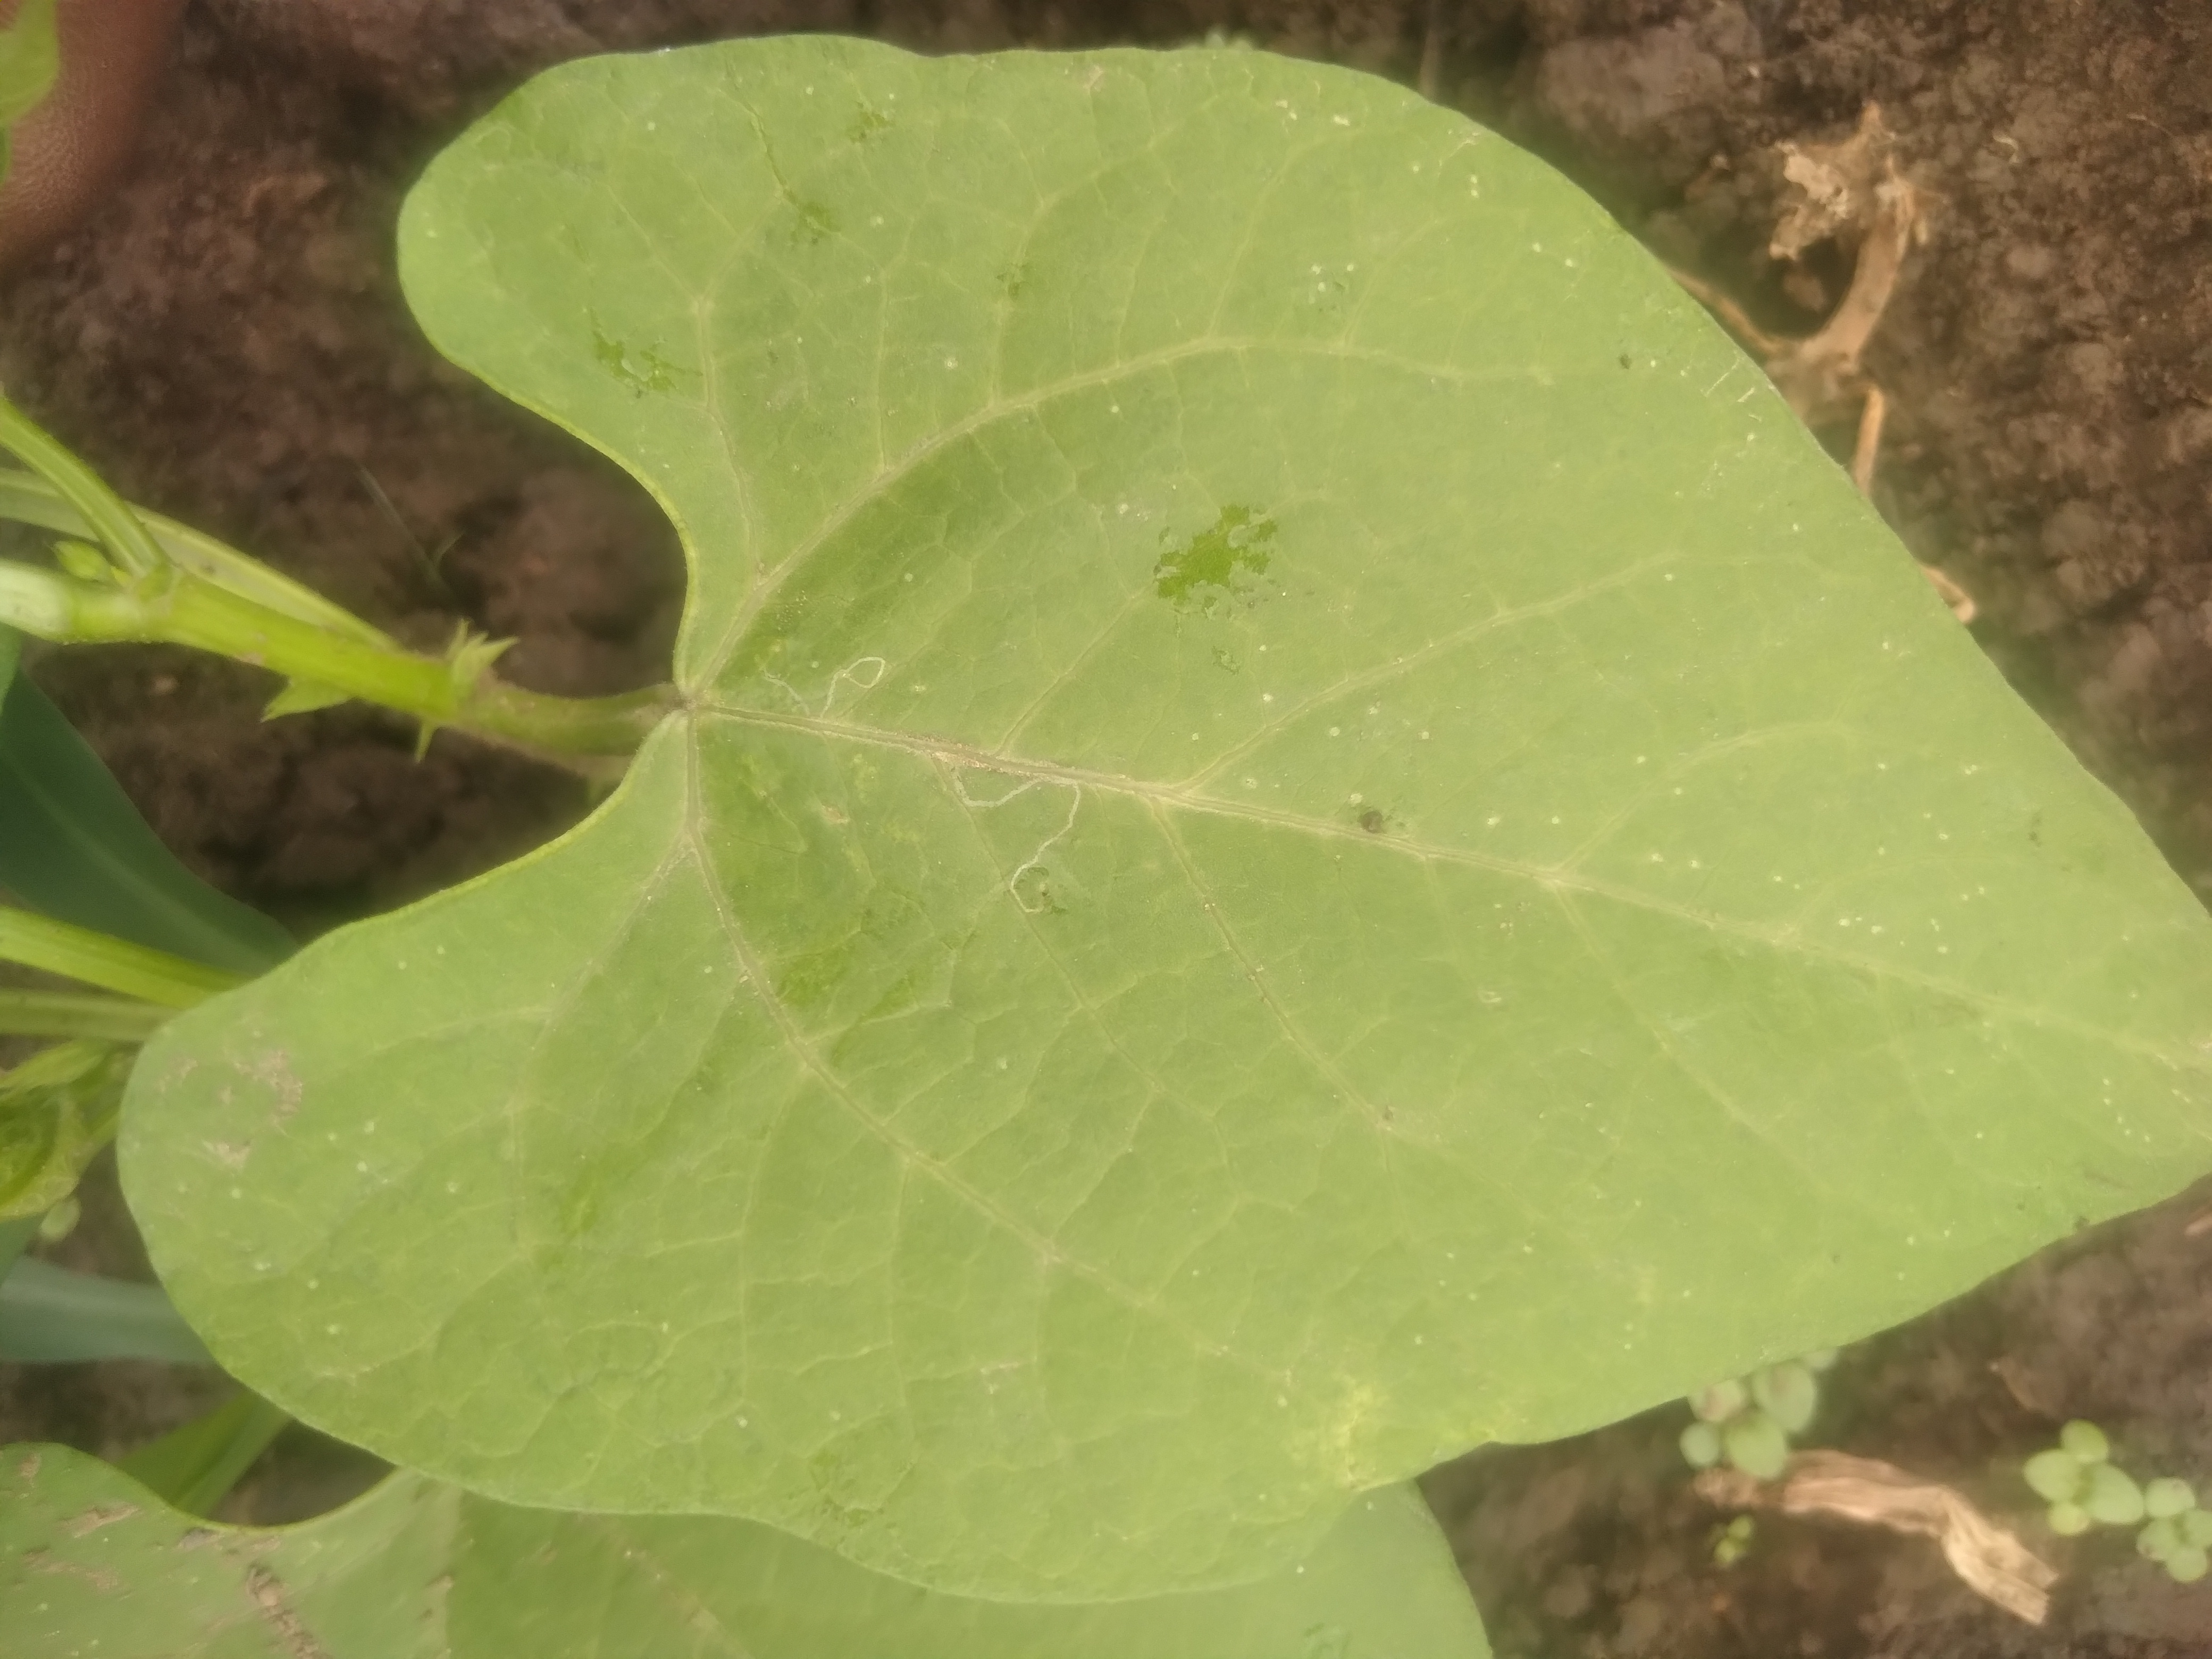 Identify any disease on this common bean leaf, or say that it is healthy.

healthy
